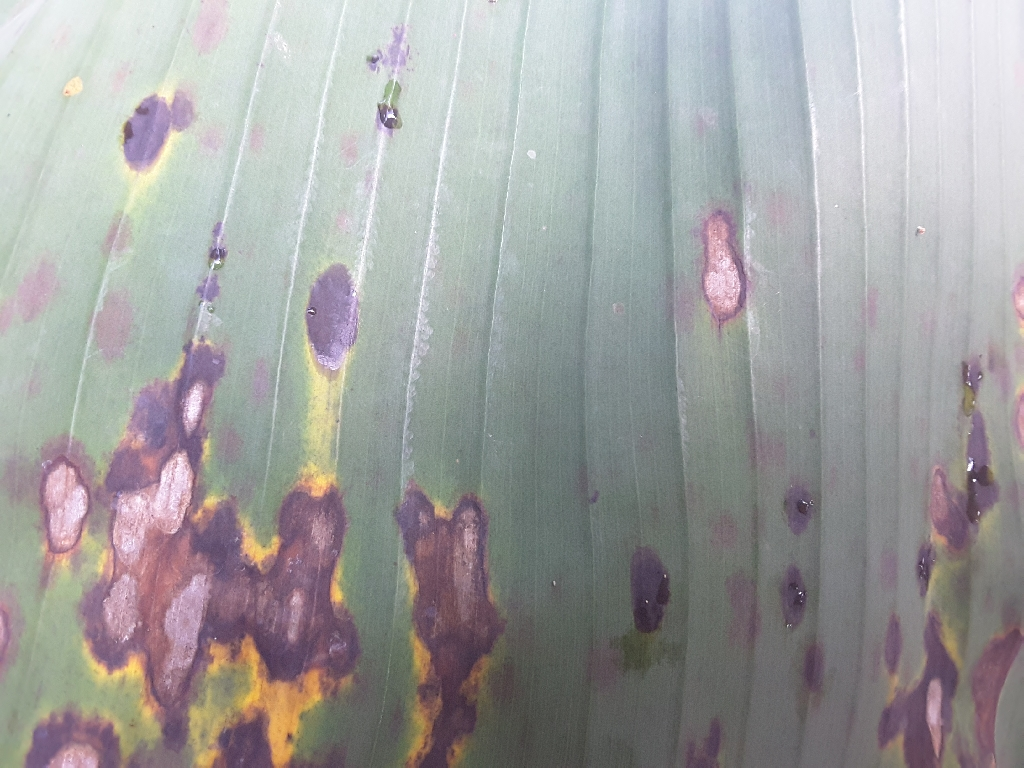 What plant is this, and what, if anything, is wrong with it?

banana, black sigatoka
